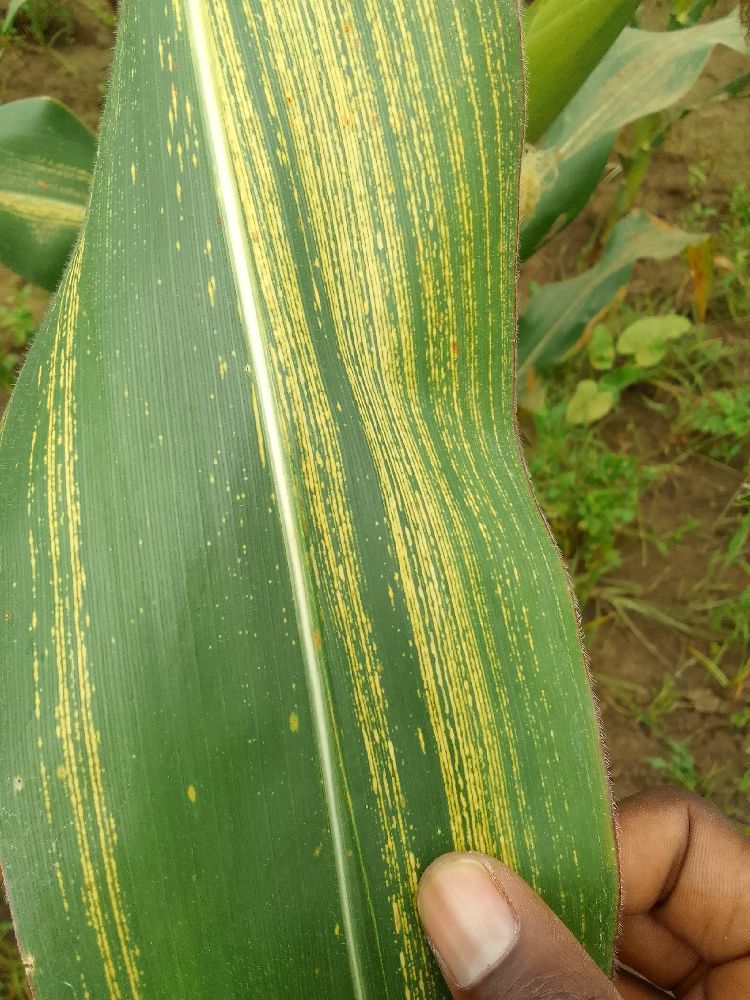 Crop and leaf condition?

maize, maize streak virus
